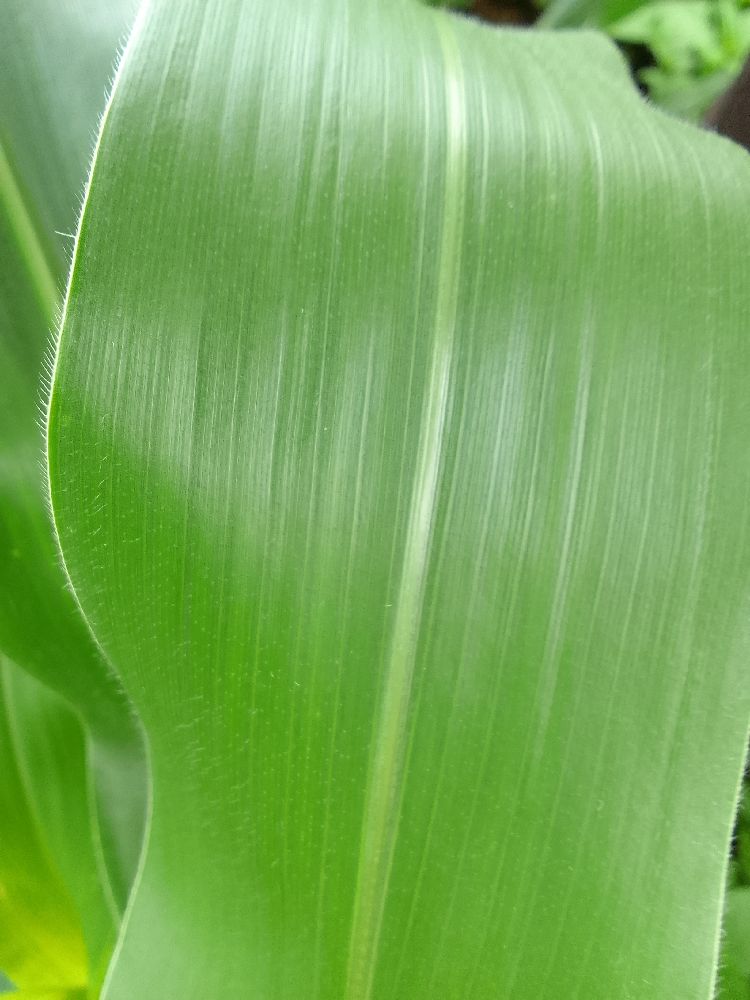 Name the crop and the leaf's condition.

maize, healthy
